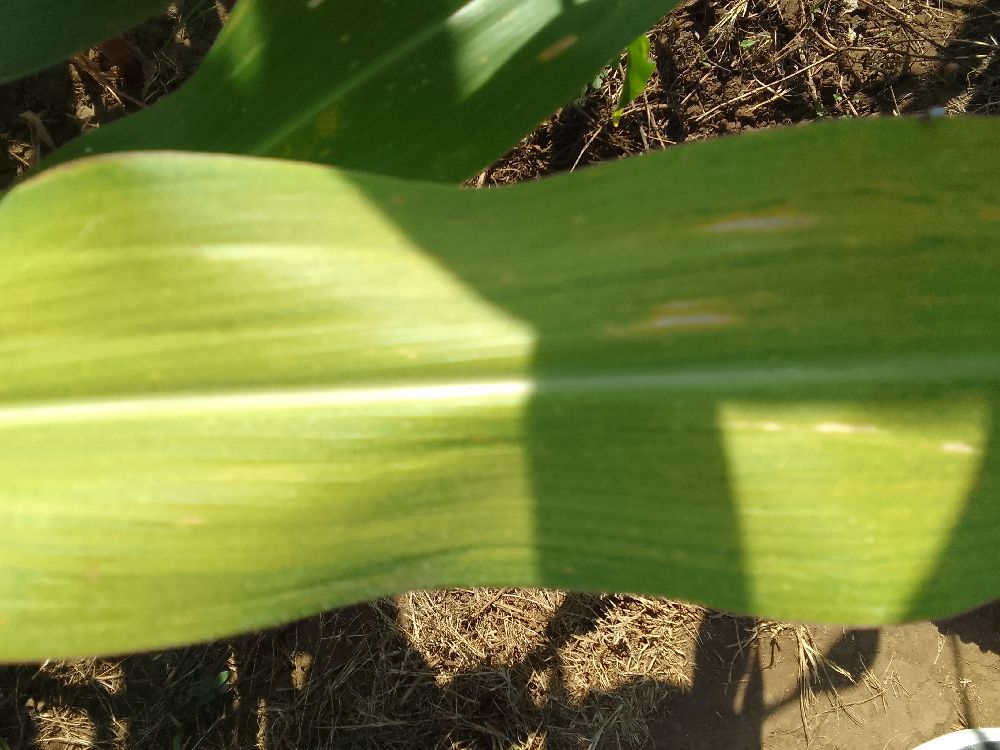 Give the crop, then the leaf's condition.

maize, maize lethal necrosis
